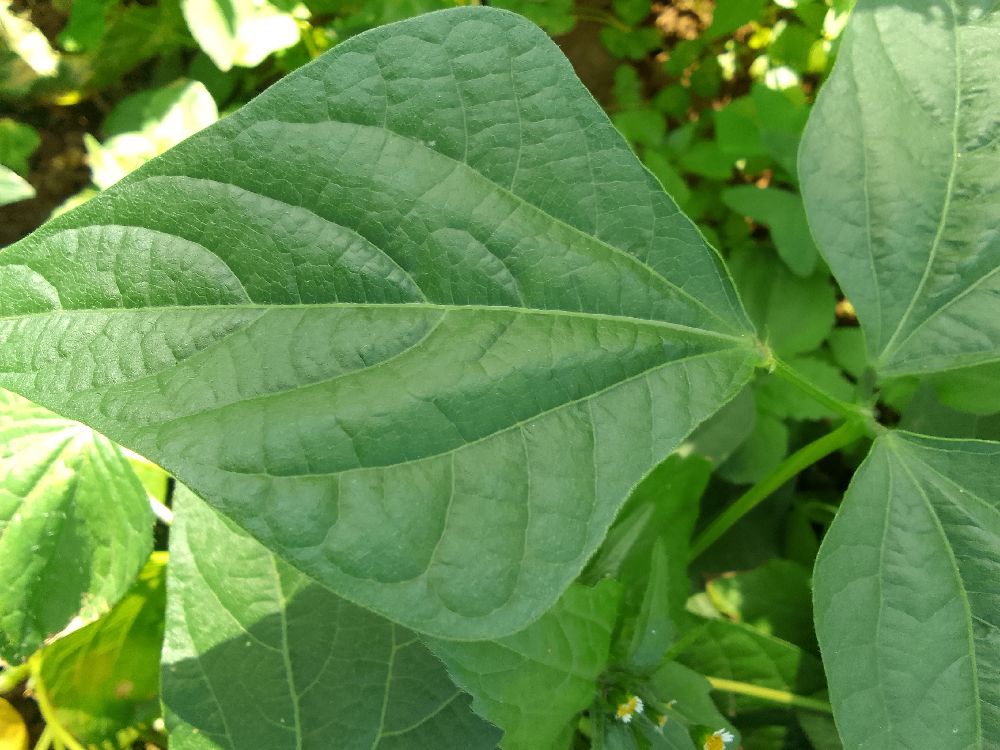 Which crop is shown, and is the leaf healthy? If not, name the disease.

common bean, healthy
